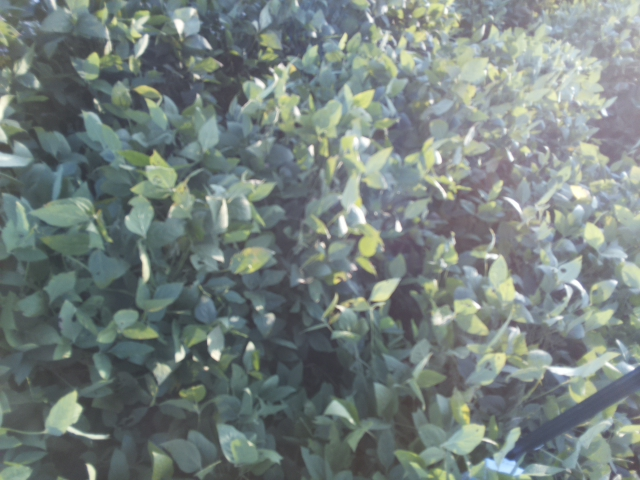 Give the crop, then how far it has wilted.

soybean, slight leaflet or petiole turgor loss in upper canopy
